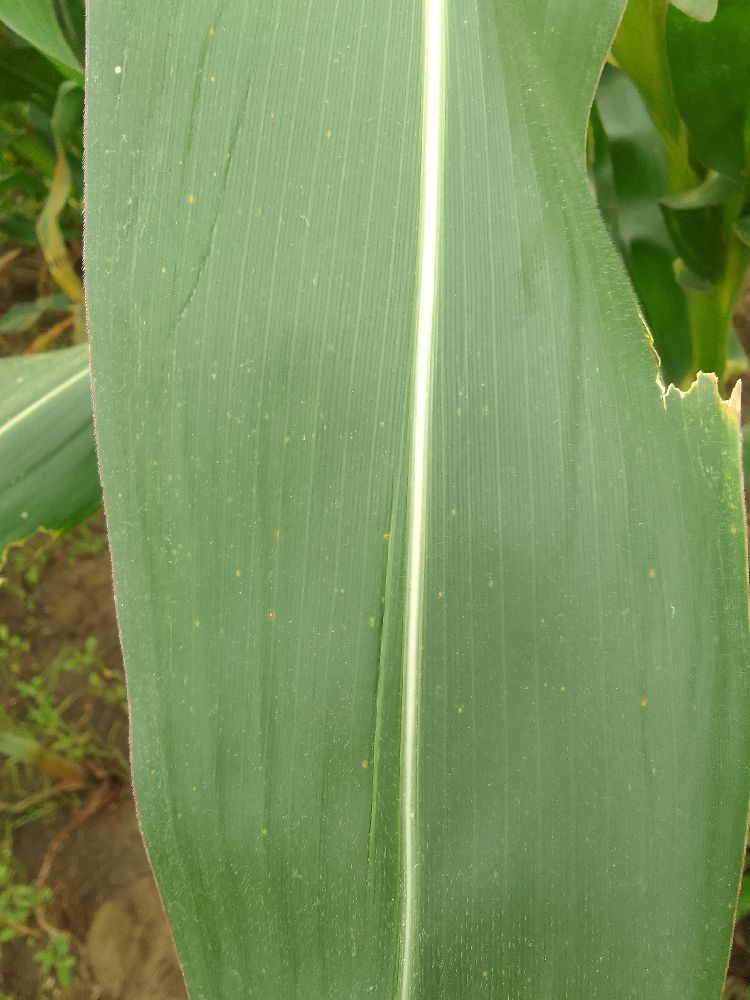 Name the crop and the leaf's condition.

maize, healthy
